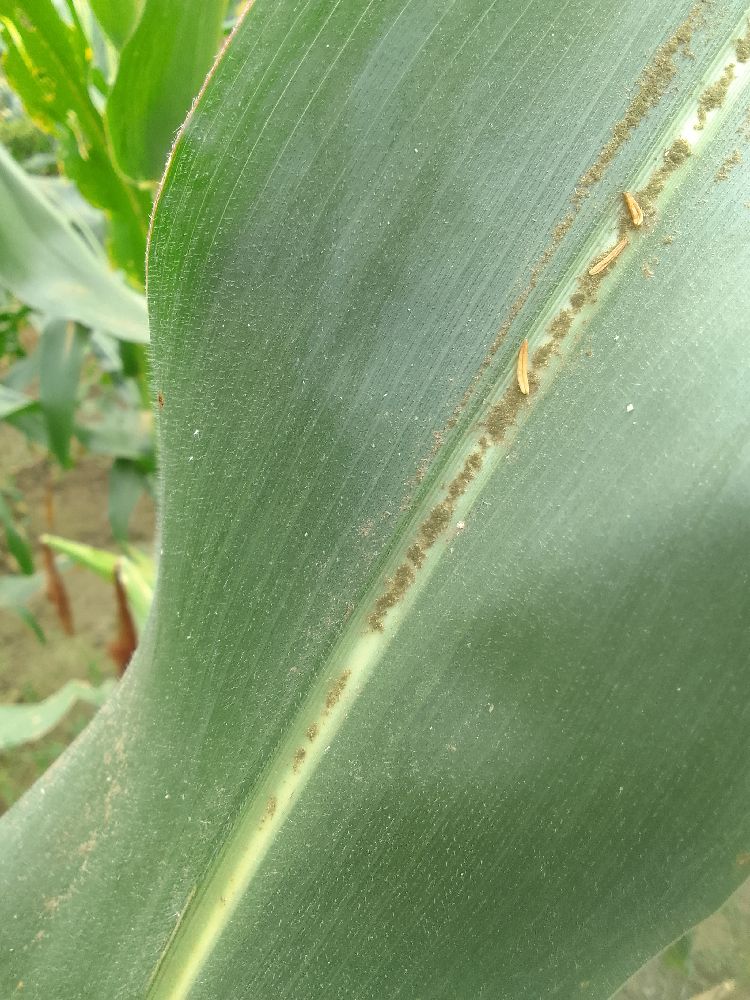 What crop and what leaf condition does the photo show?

maize, healthy
